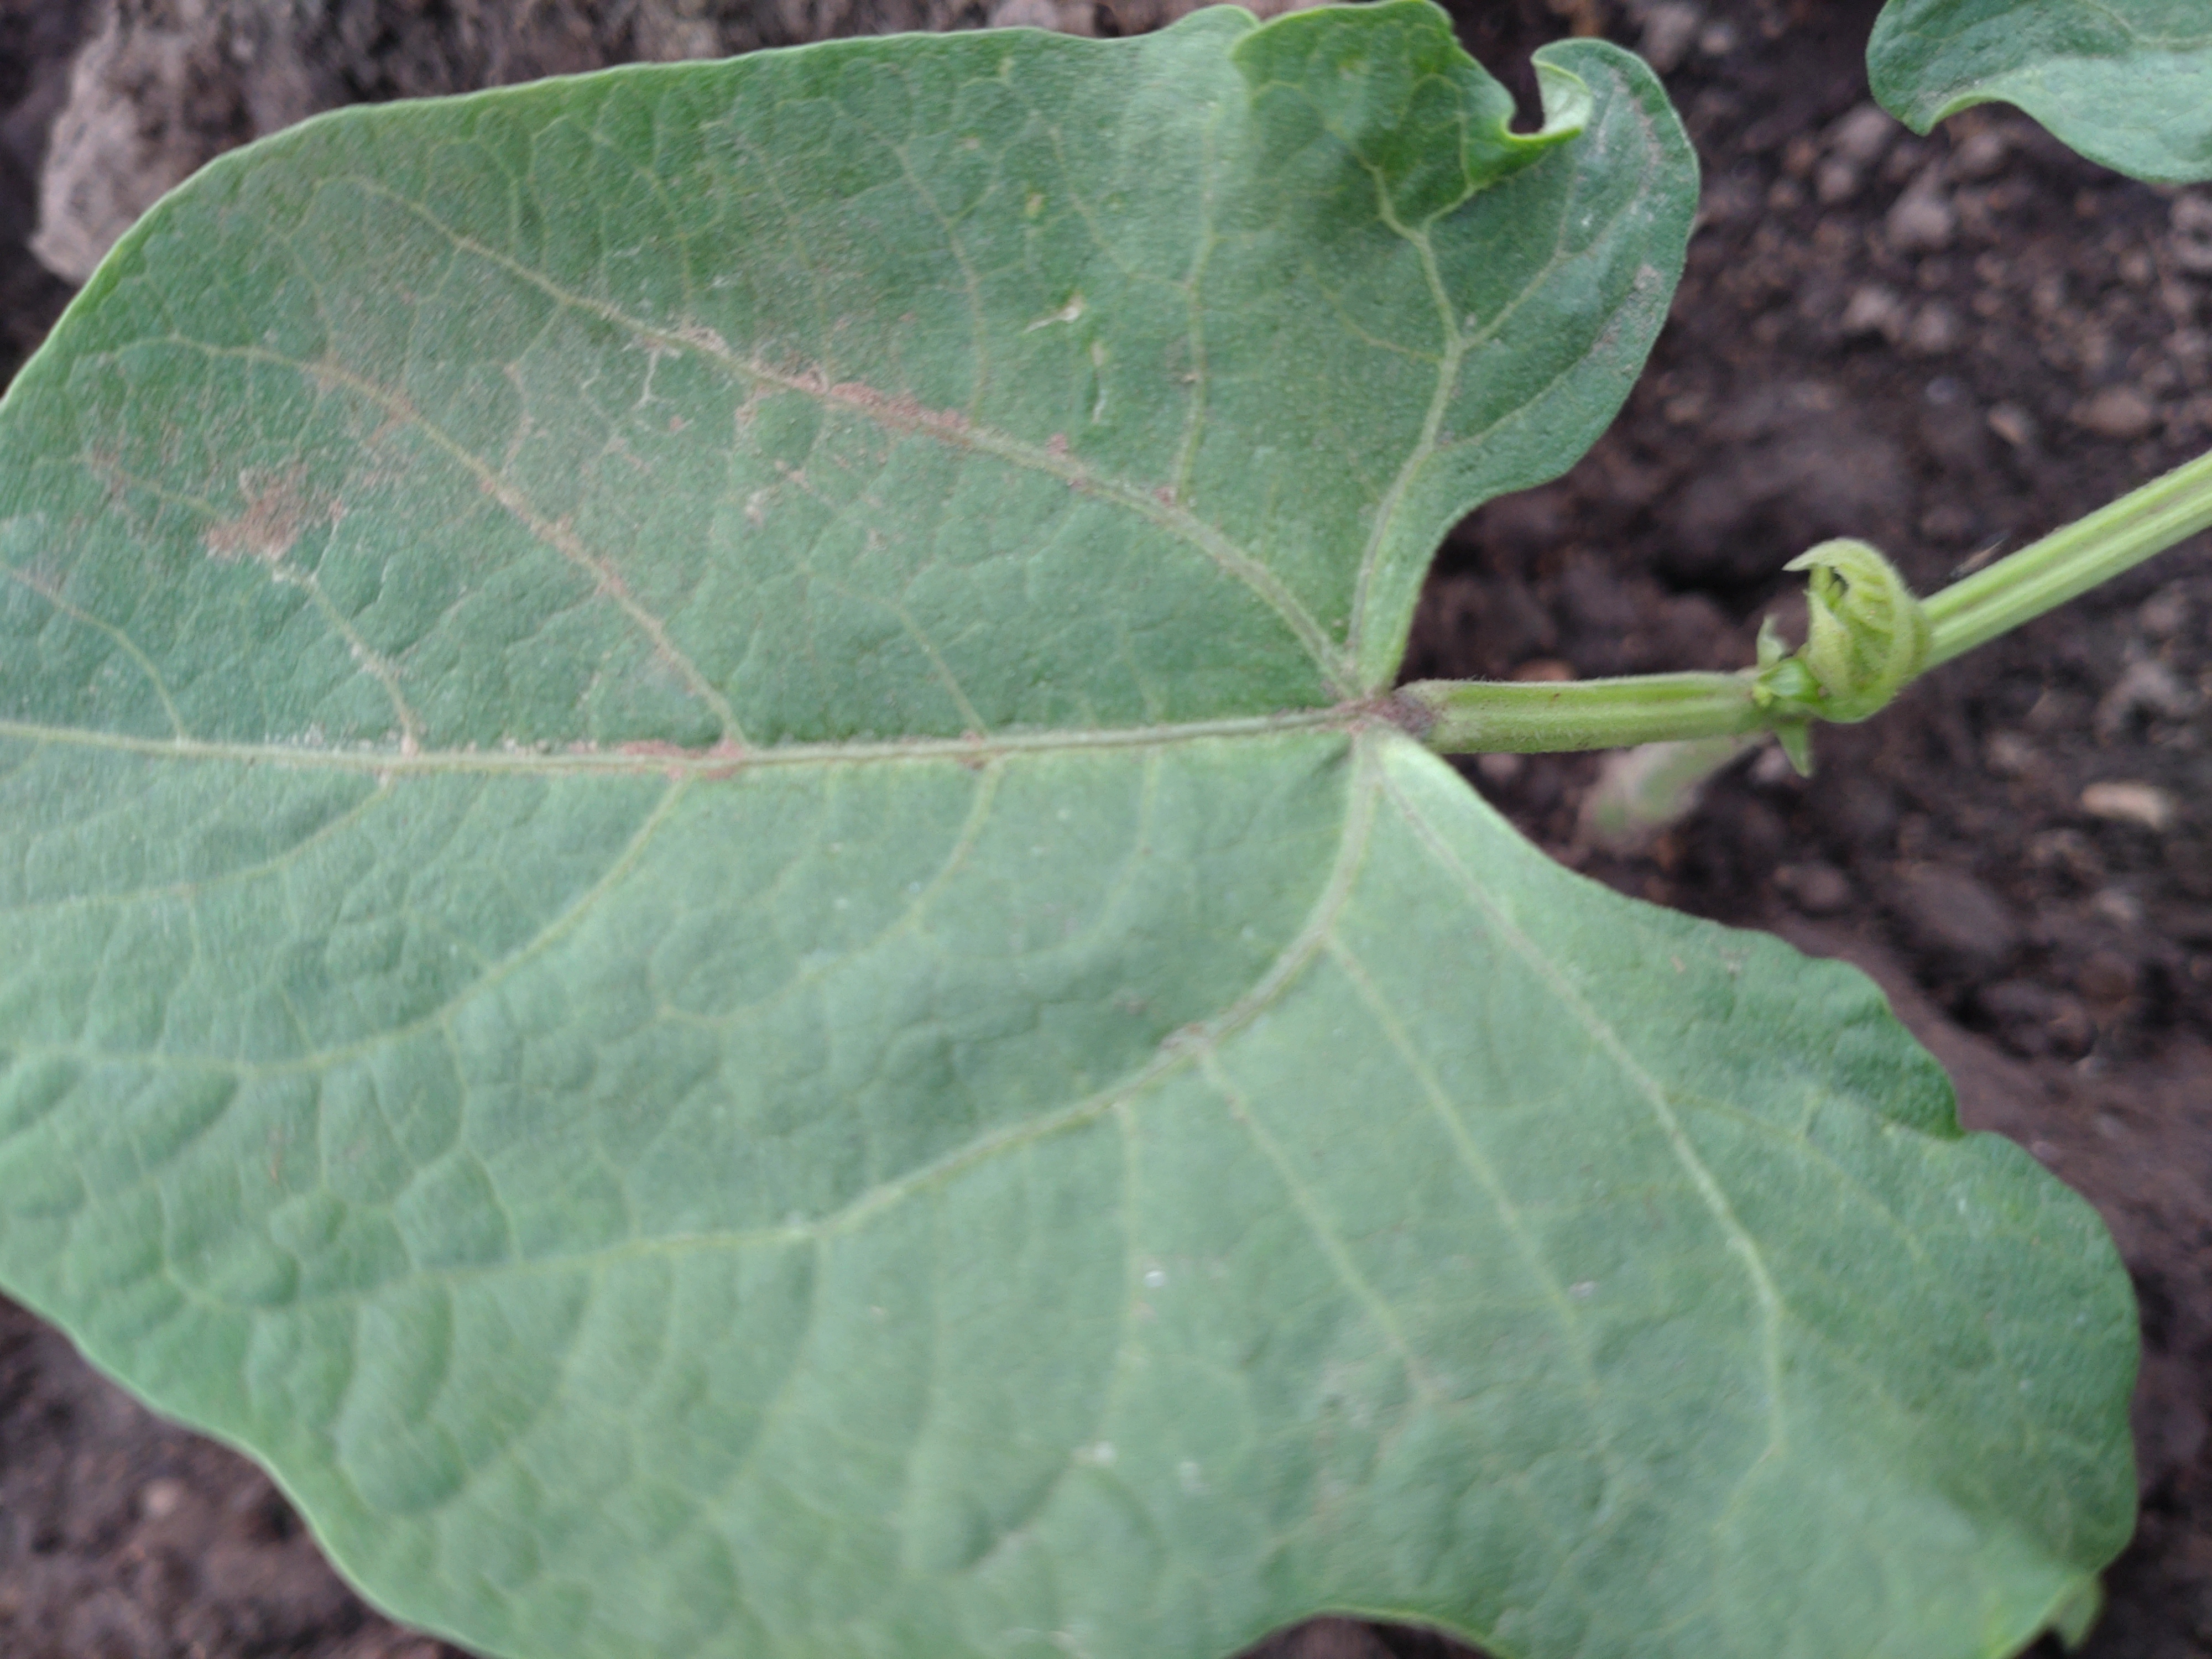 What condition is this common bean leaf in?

healthy
